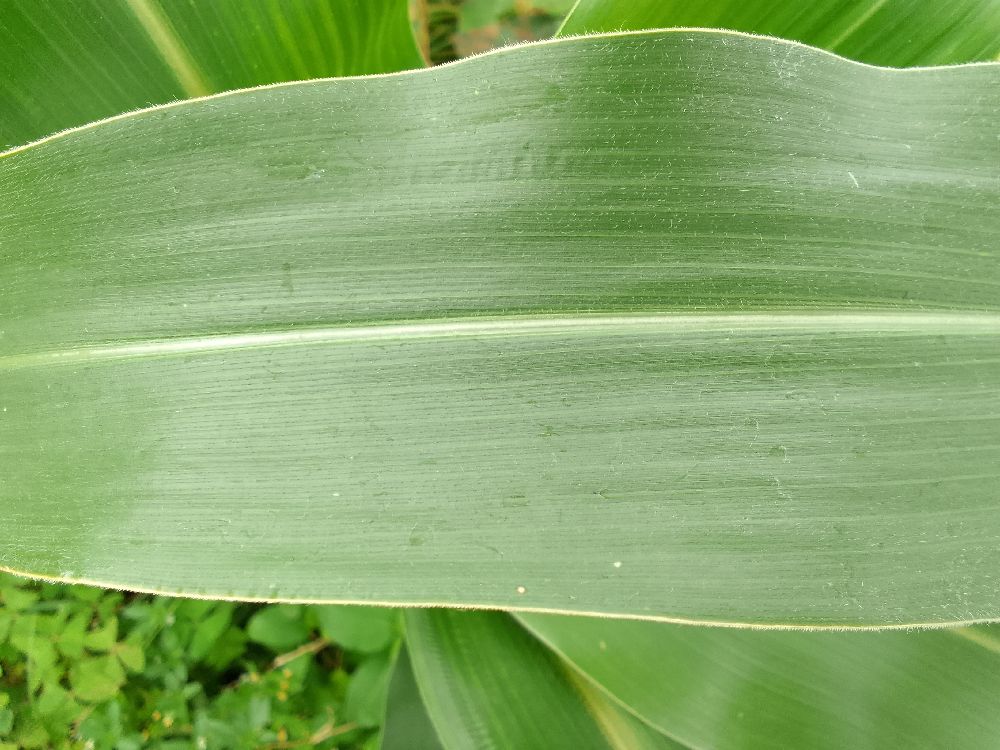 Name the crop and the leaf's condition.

maize, healthy
